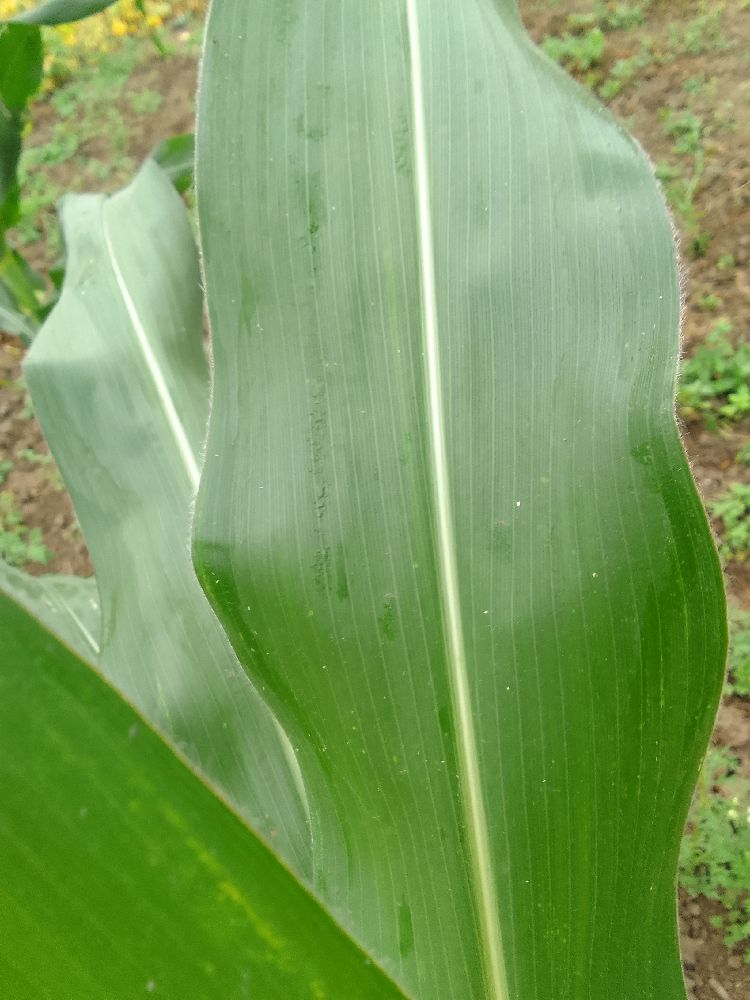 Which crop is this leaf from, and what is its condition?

maize, healthy
